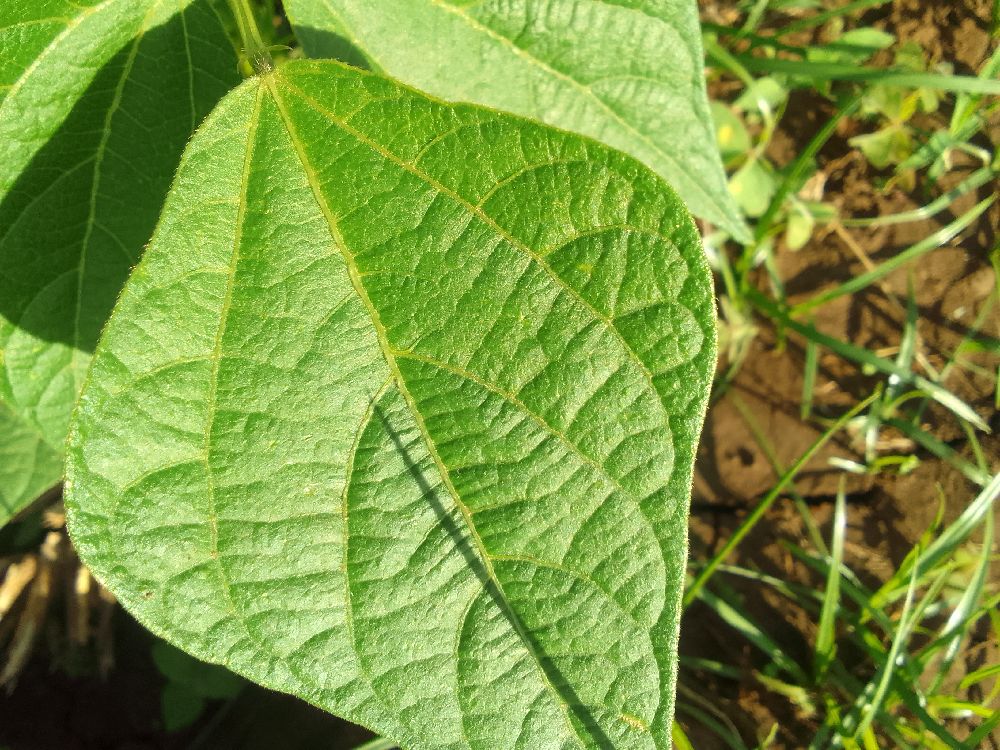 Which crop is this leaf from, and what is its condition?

common bean, healthy
